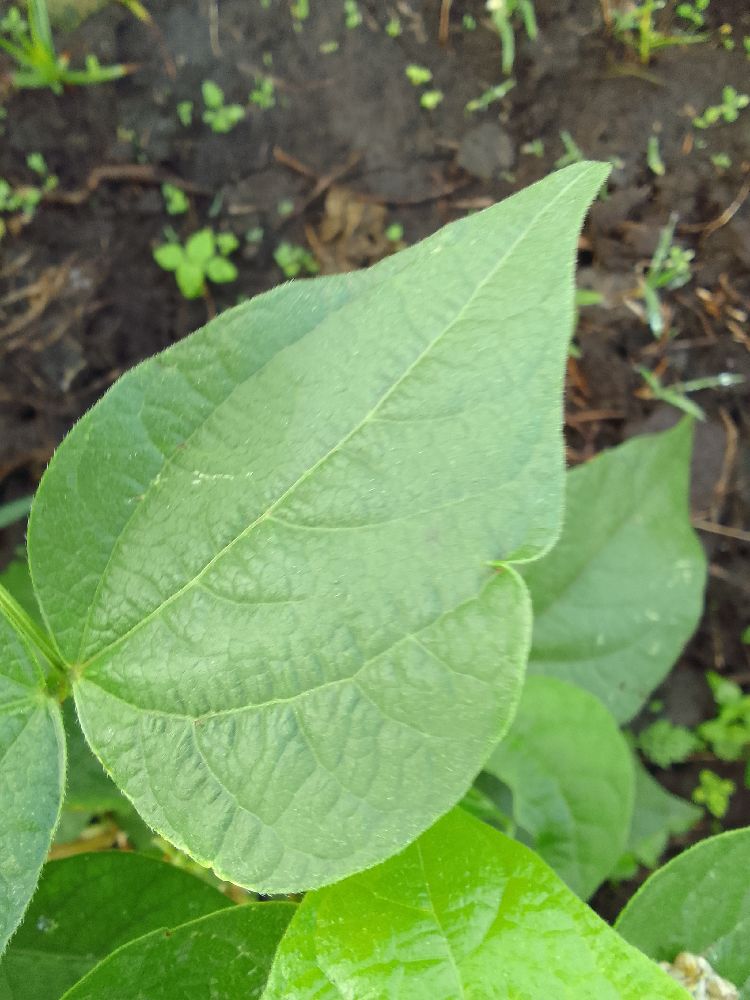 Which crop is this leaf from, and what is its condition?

common bean, healthy
